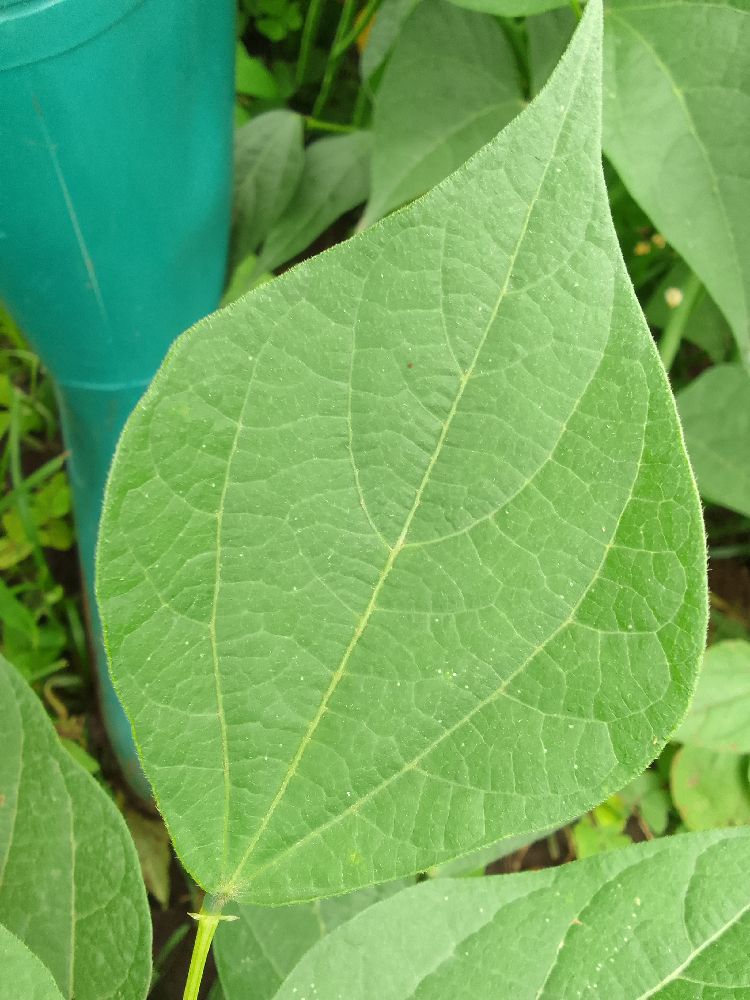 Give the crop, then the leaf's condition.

common bean, healthy
